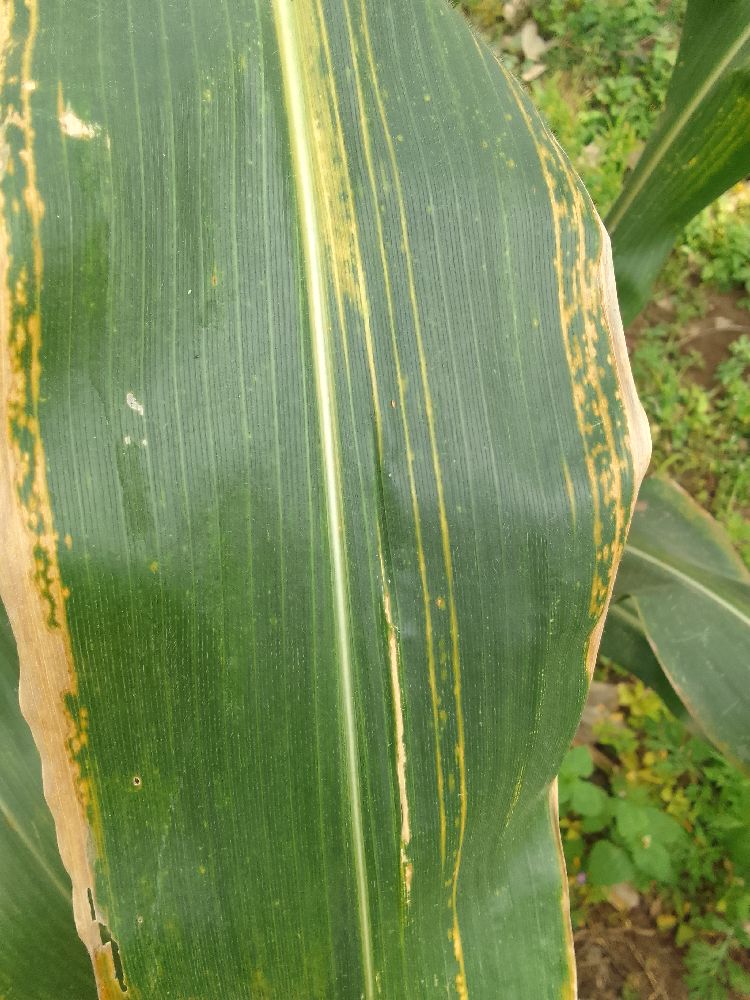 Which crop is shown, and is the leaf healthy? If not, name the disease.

maize, maize lethal necrosis
